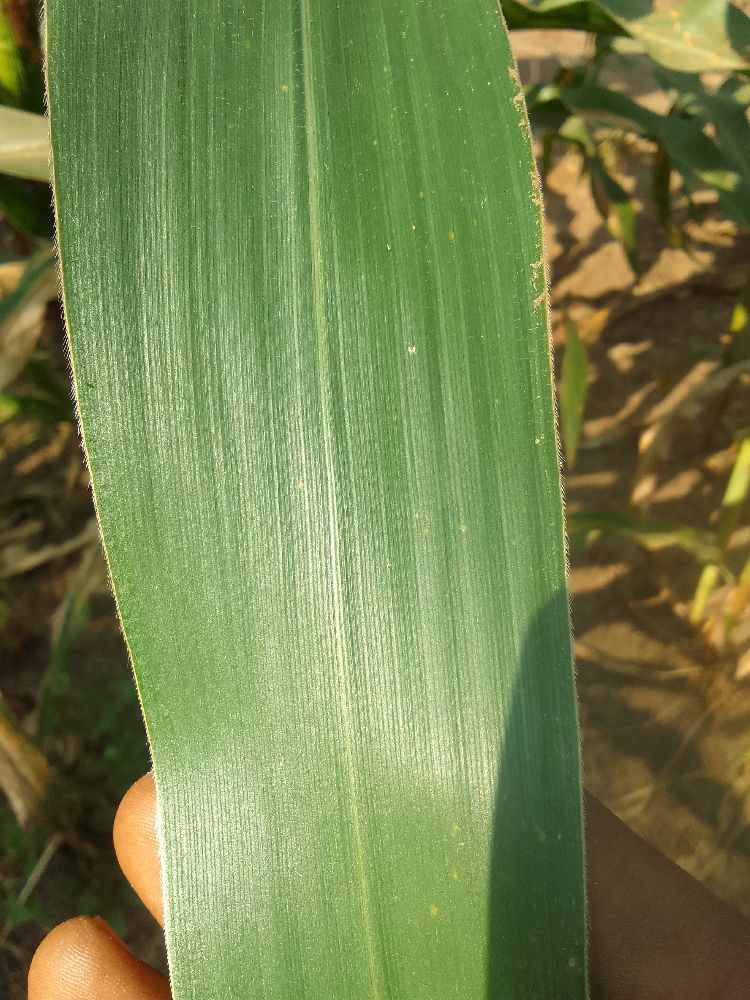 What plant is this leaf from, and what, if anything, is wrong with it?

maize, healthy
